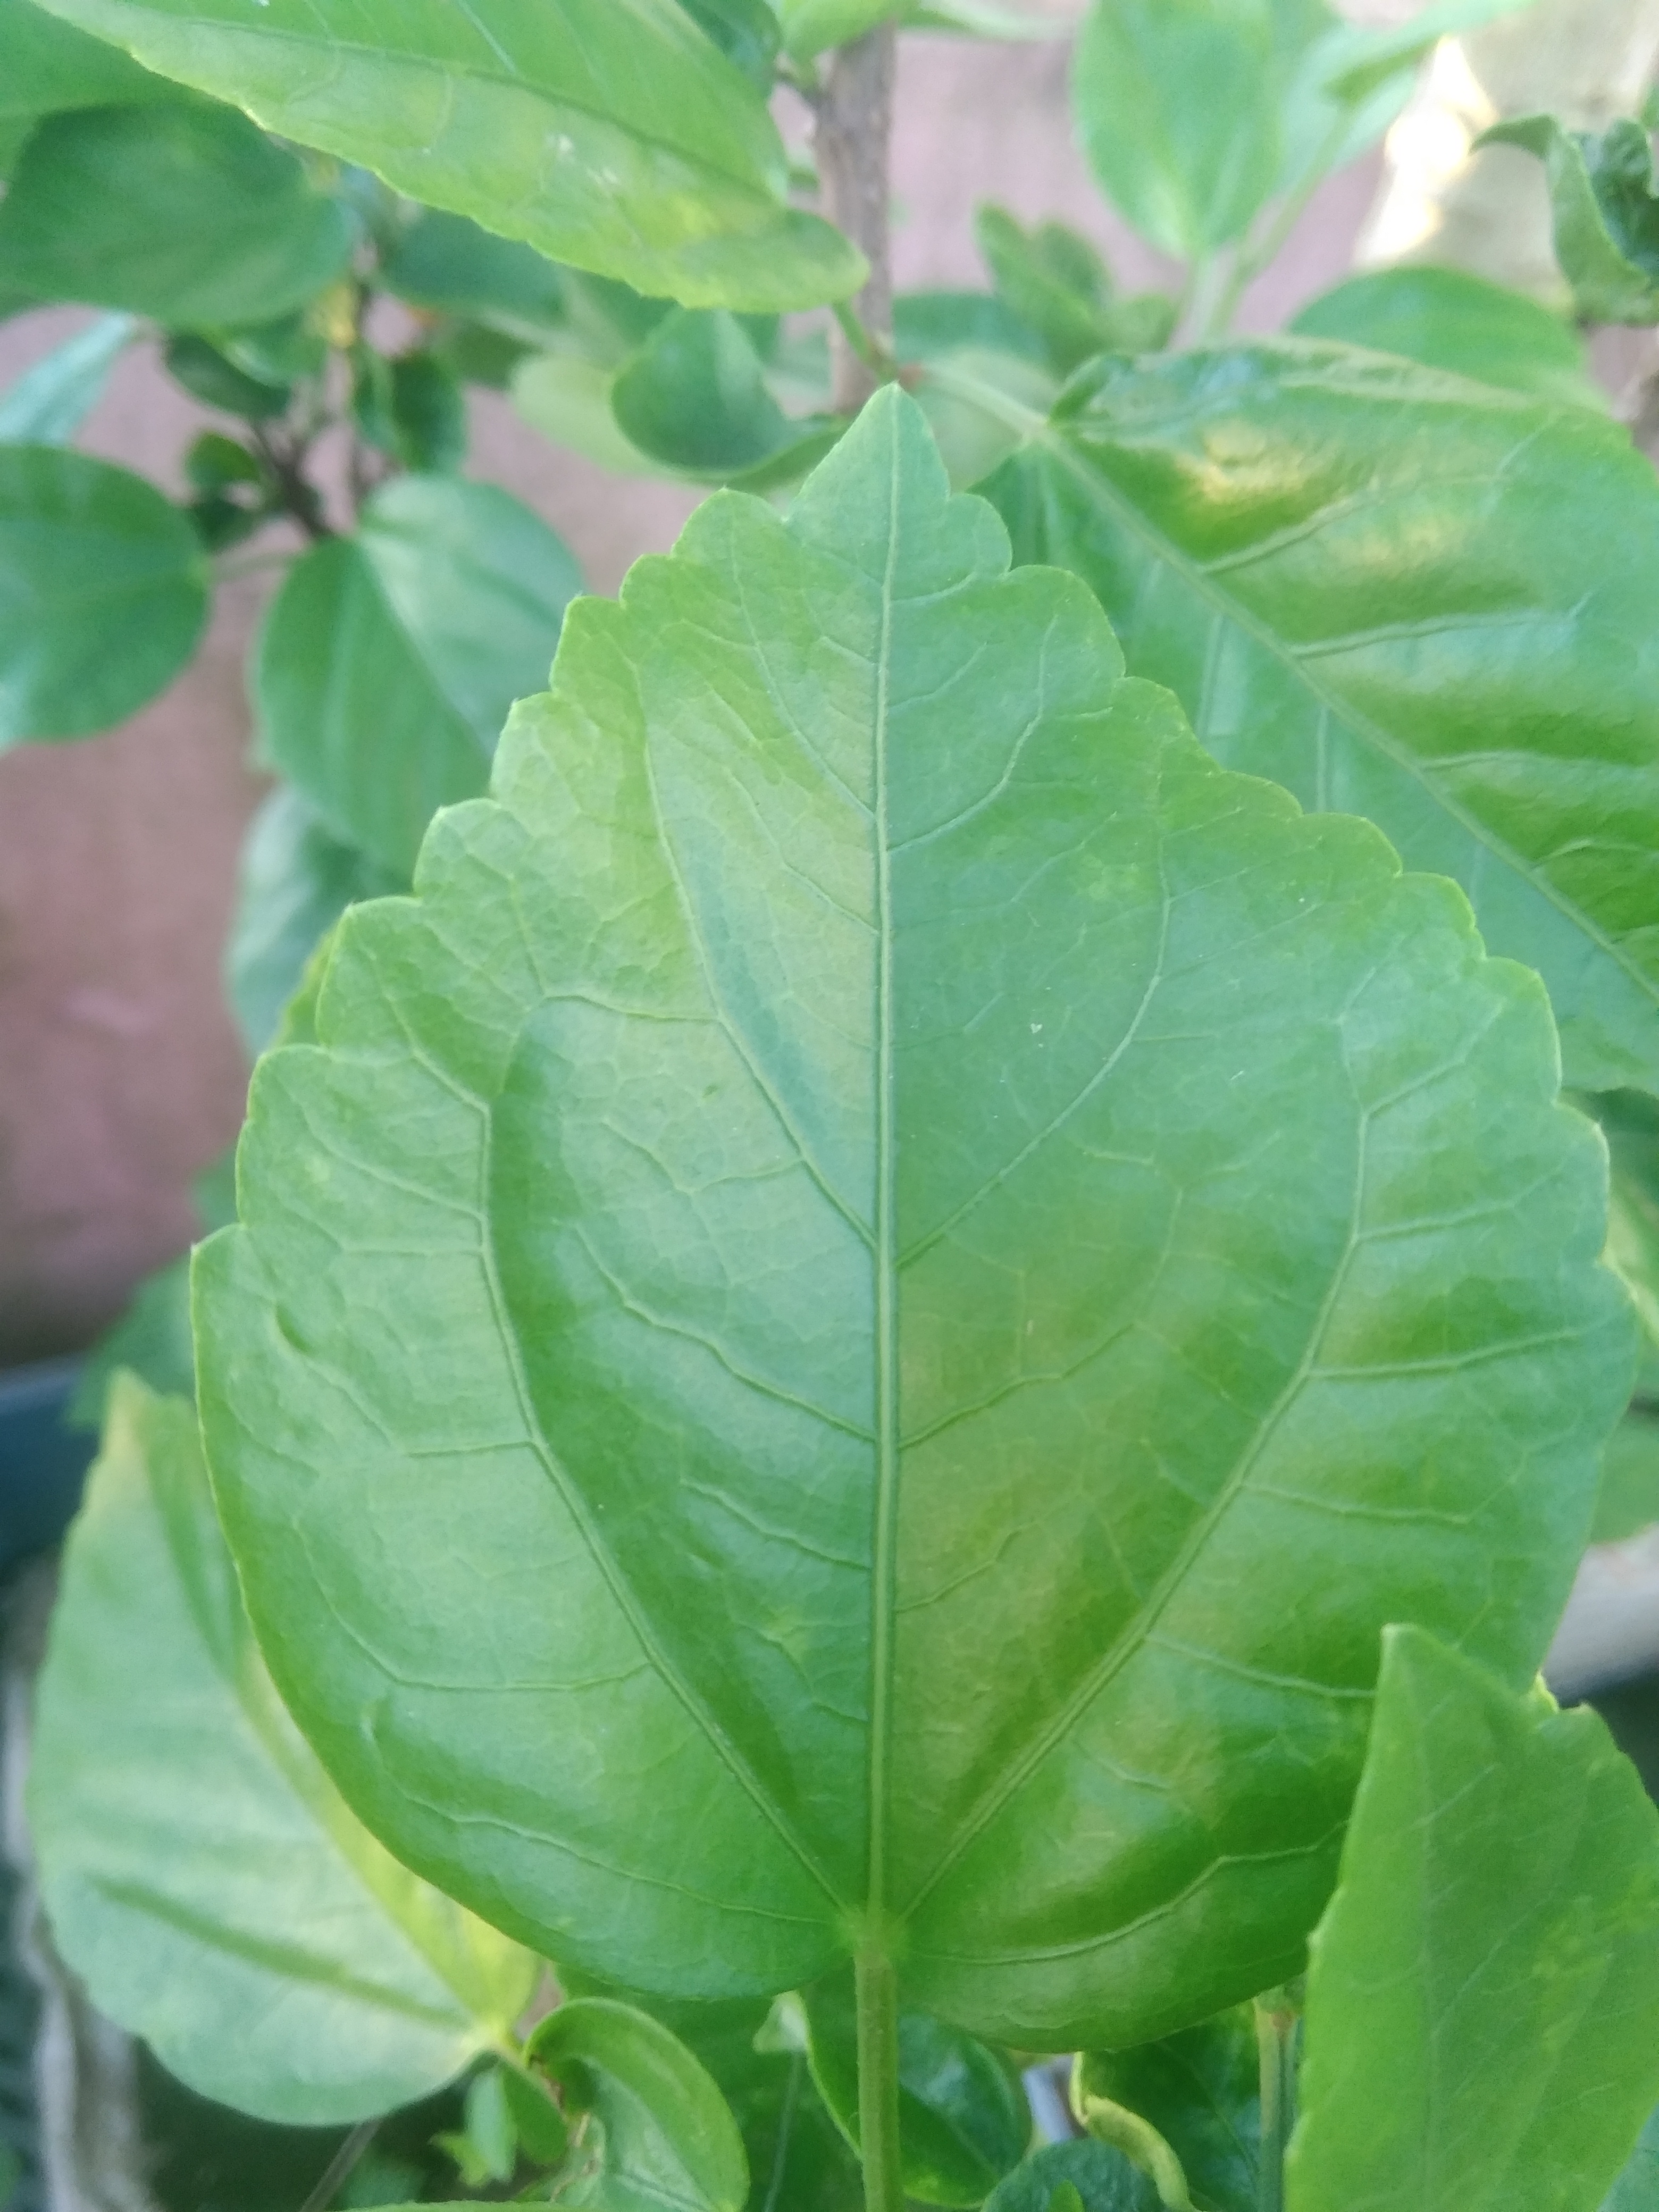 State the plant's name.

hibiscus
